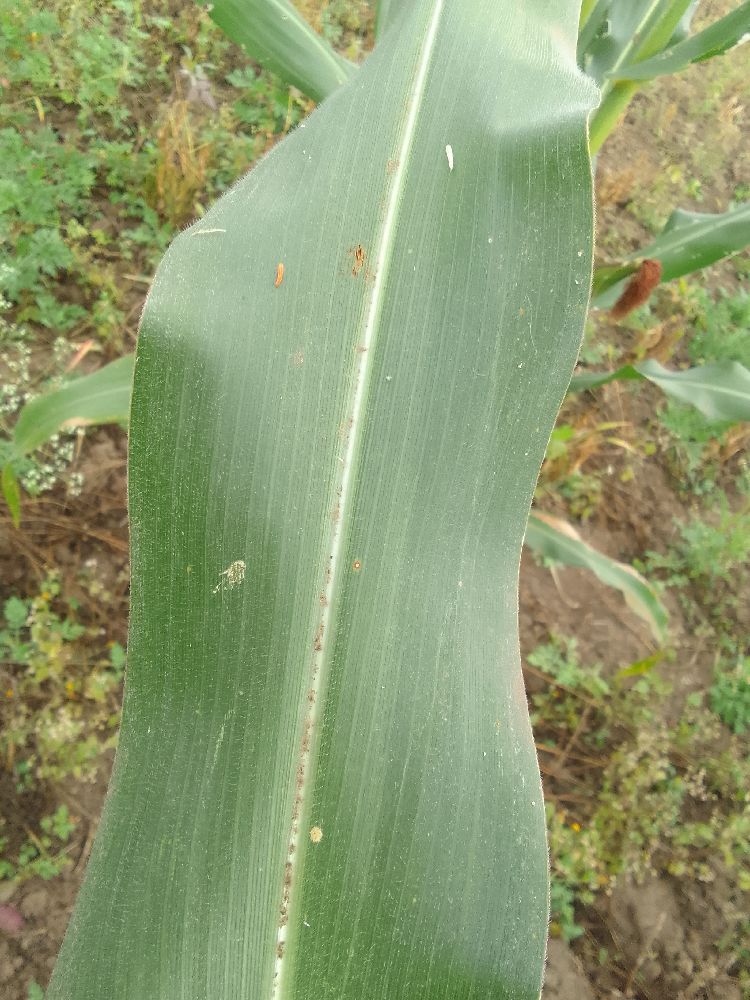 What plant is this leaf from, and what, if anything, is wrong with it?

maize, healthy
